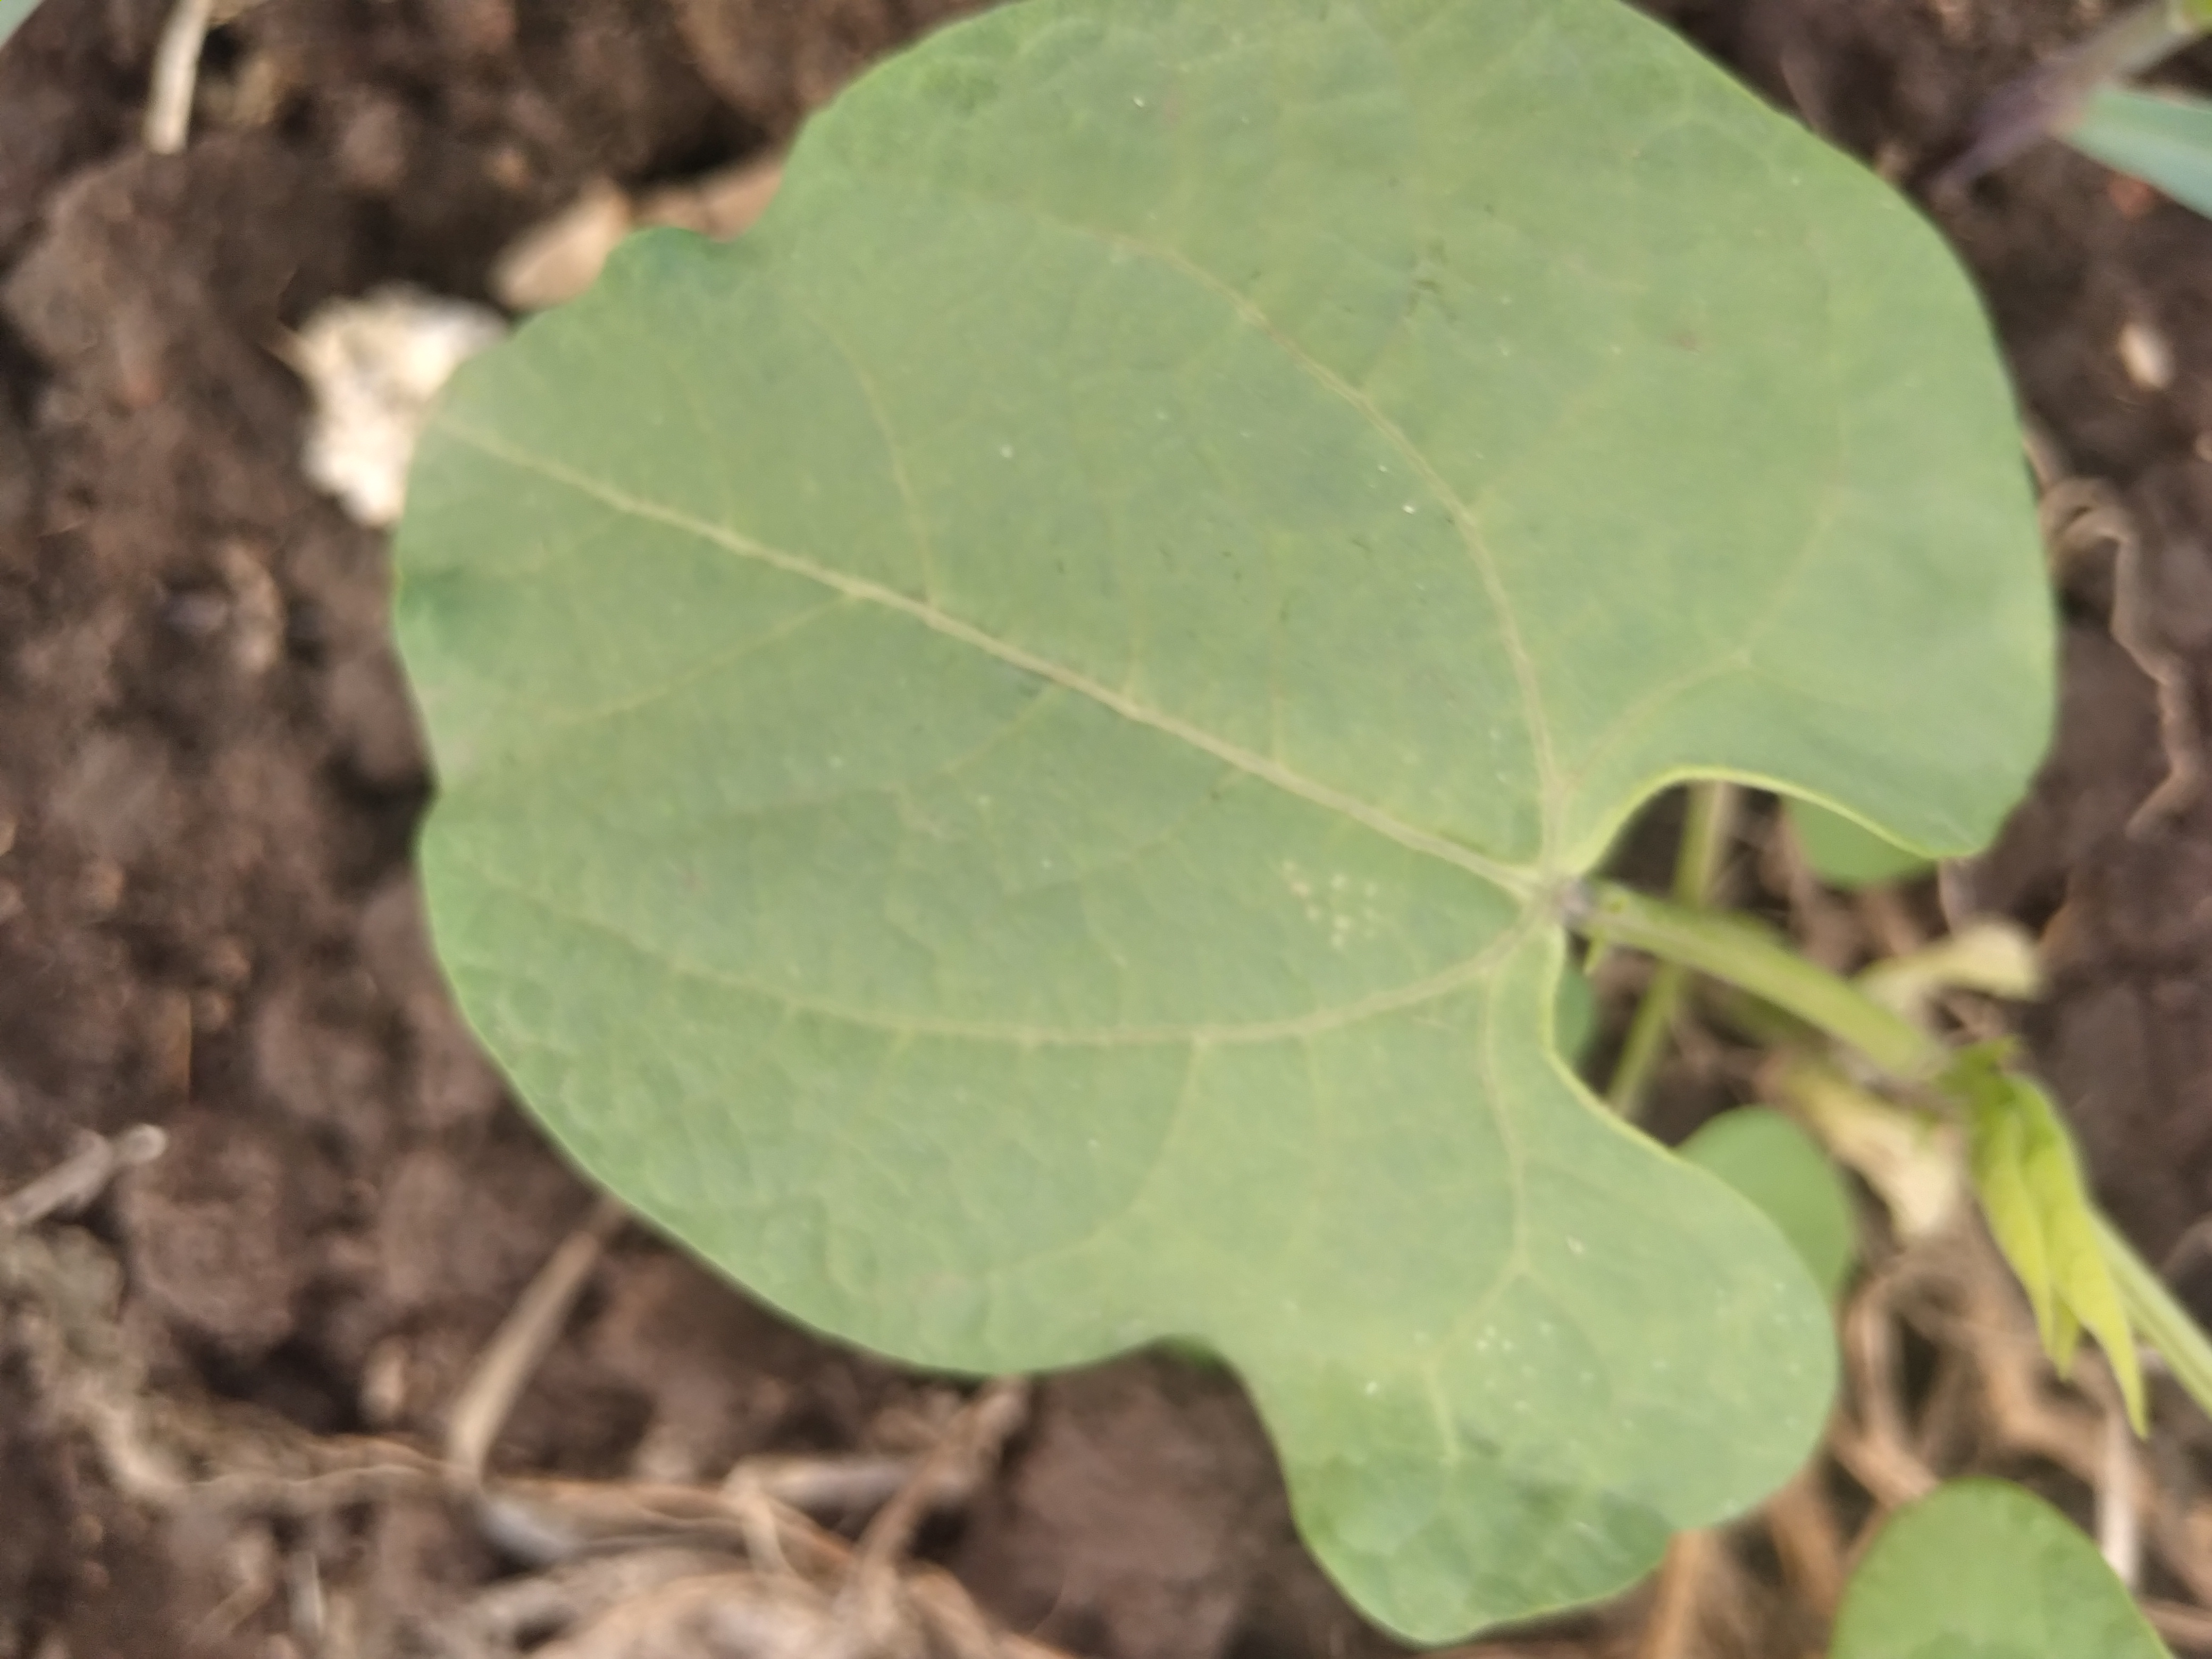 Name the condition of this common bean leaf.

healthy
